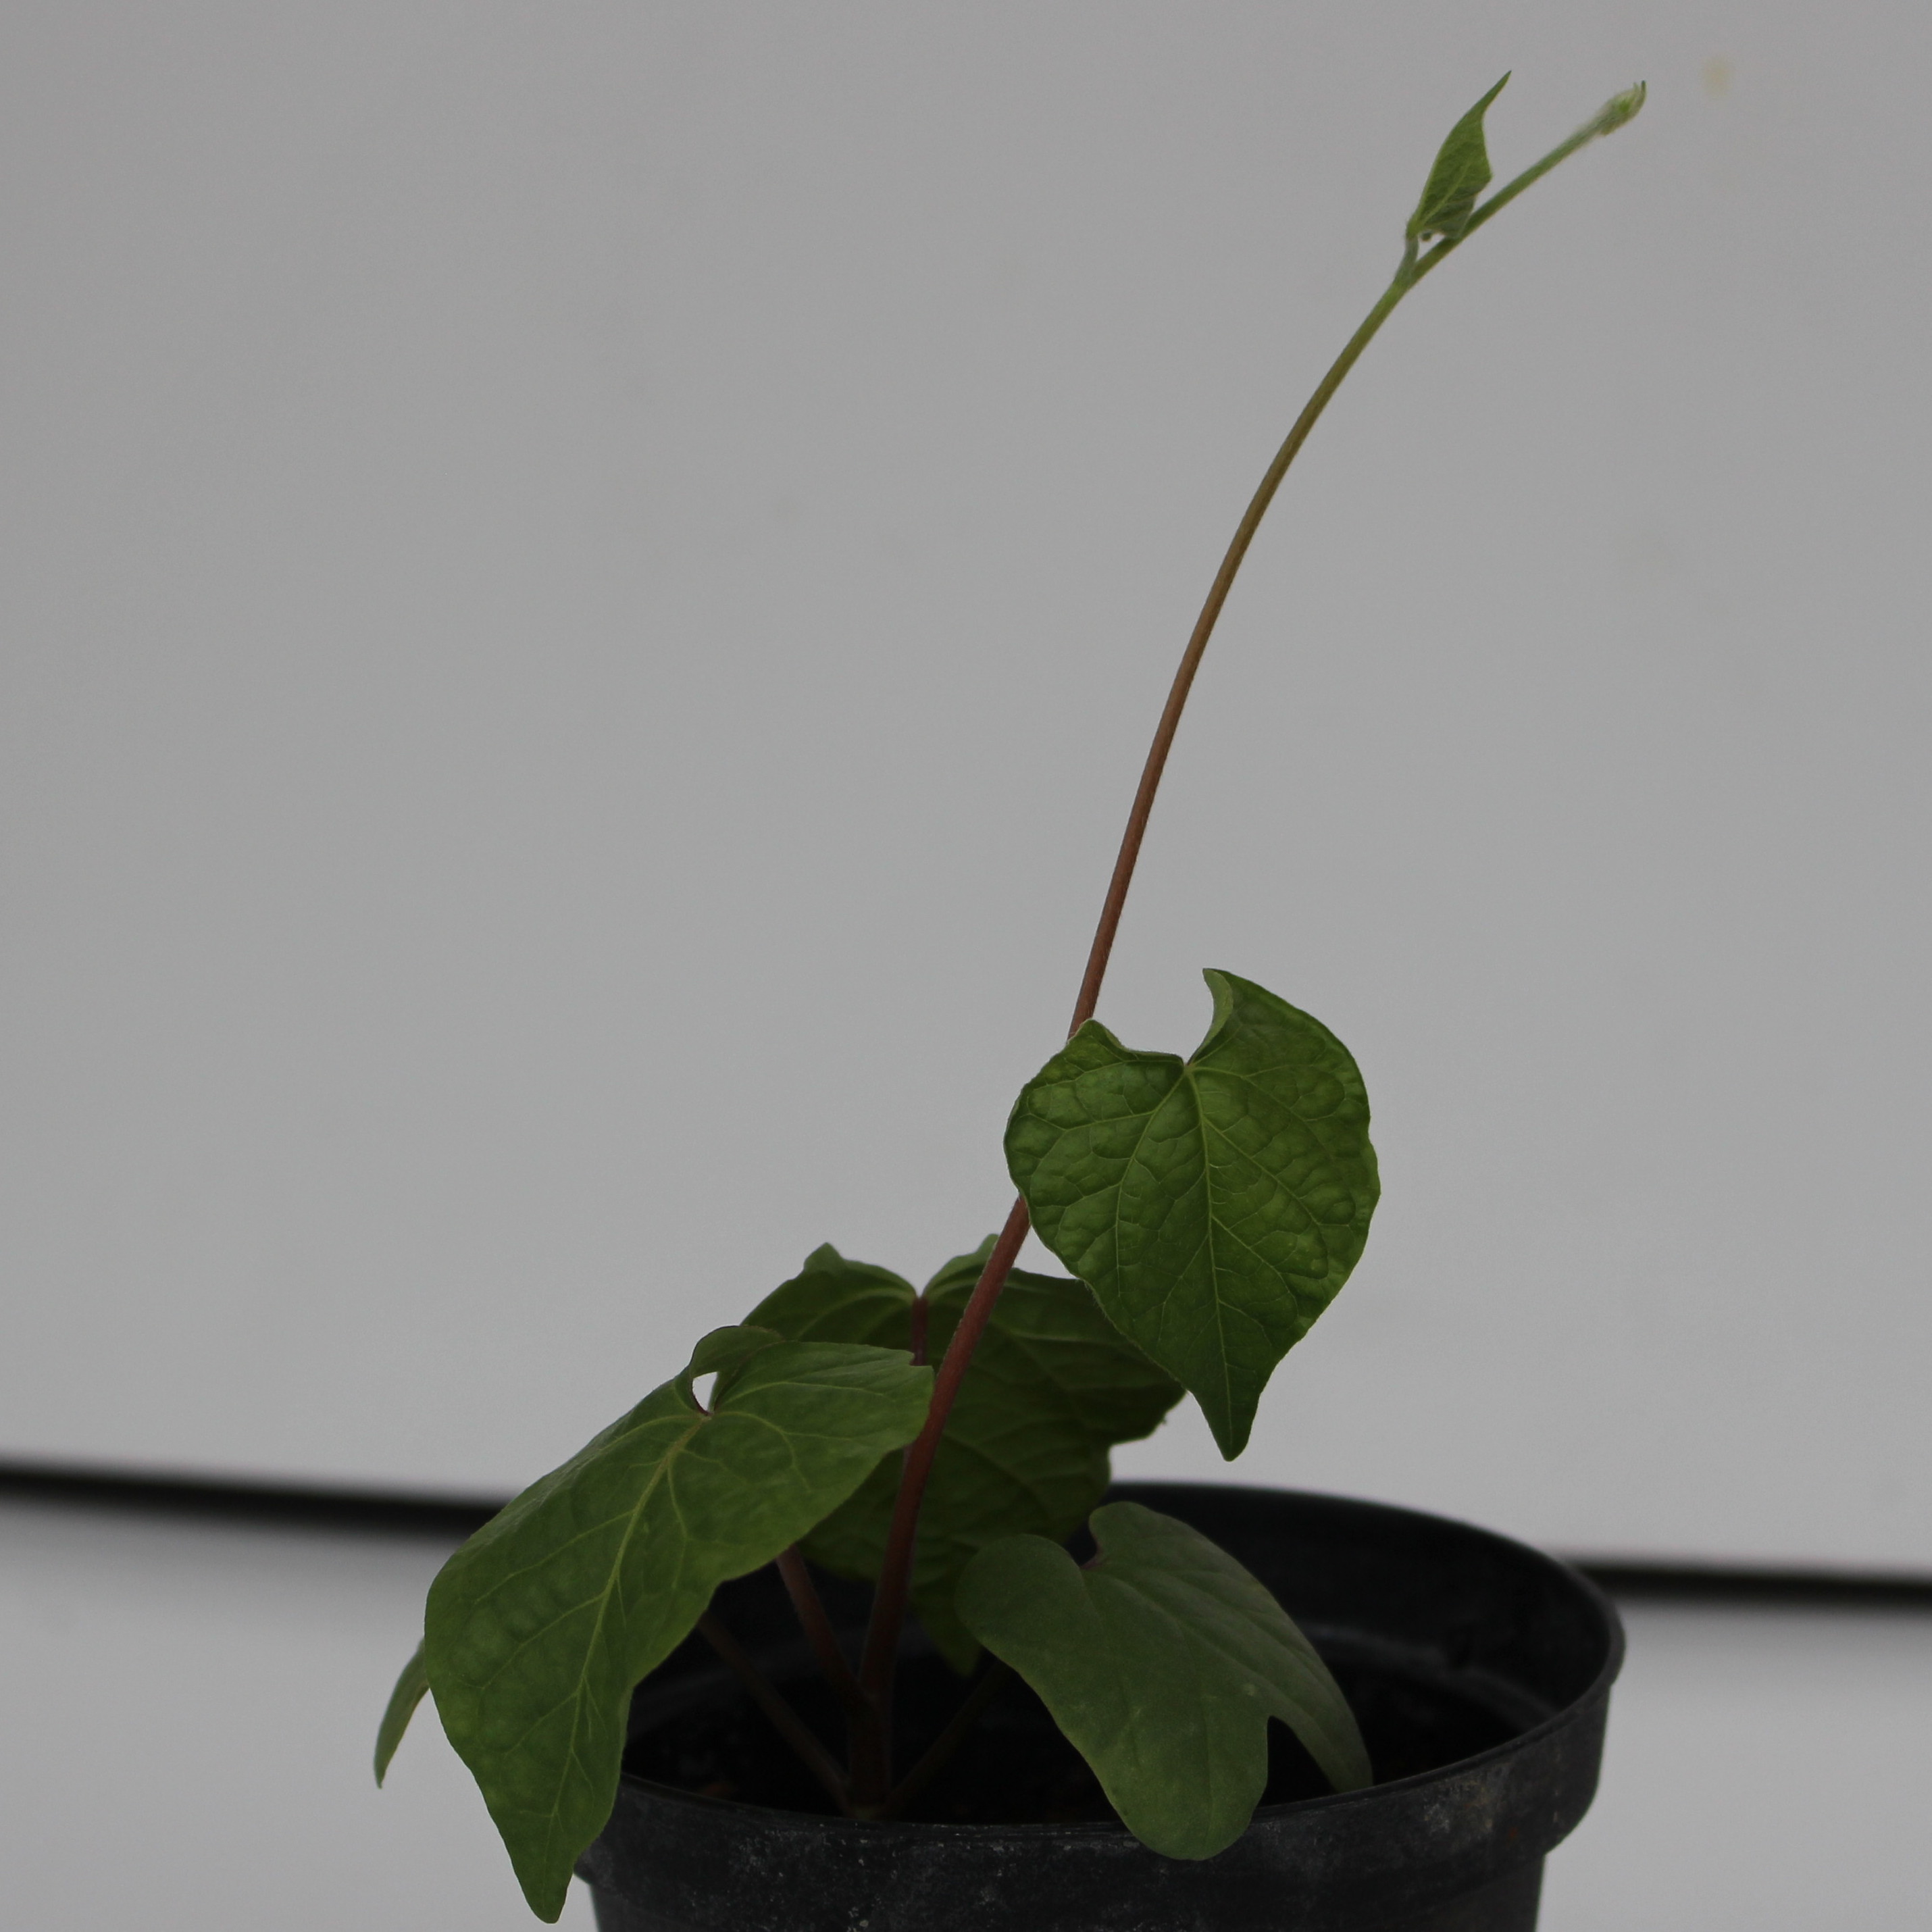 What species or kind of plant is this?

Convolvulus arvensis
